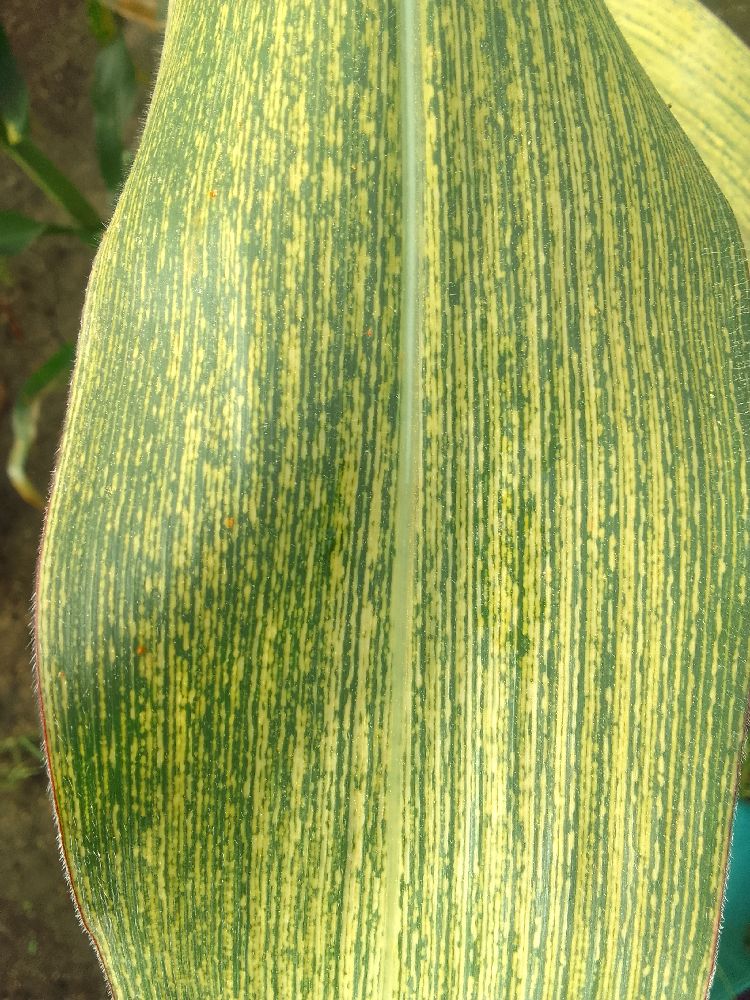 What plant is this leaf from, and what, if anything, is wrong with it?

maize, maize streak virus
